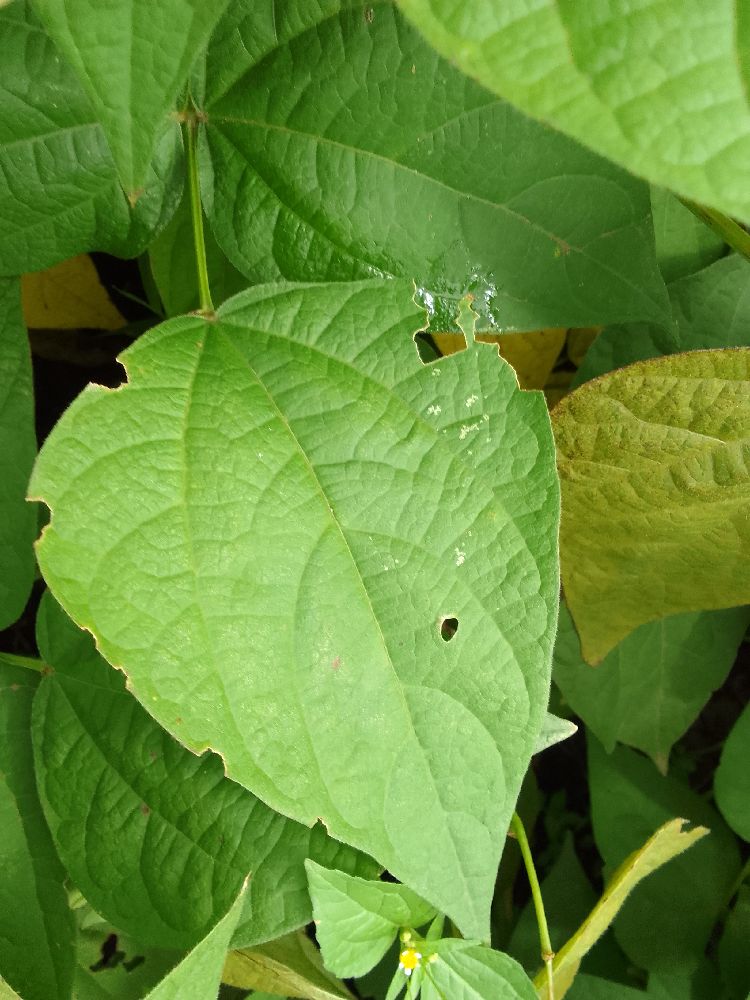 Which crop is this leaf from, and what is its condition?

common bean, healthy
